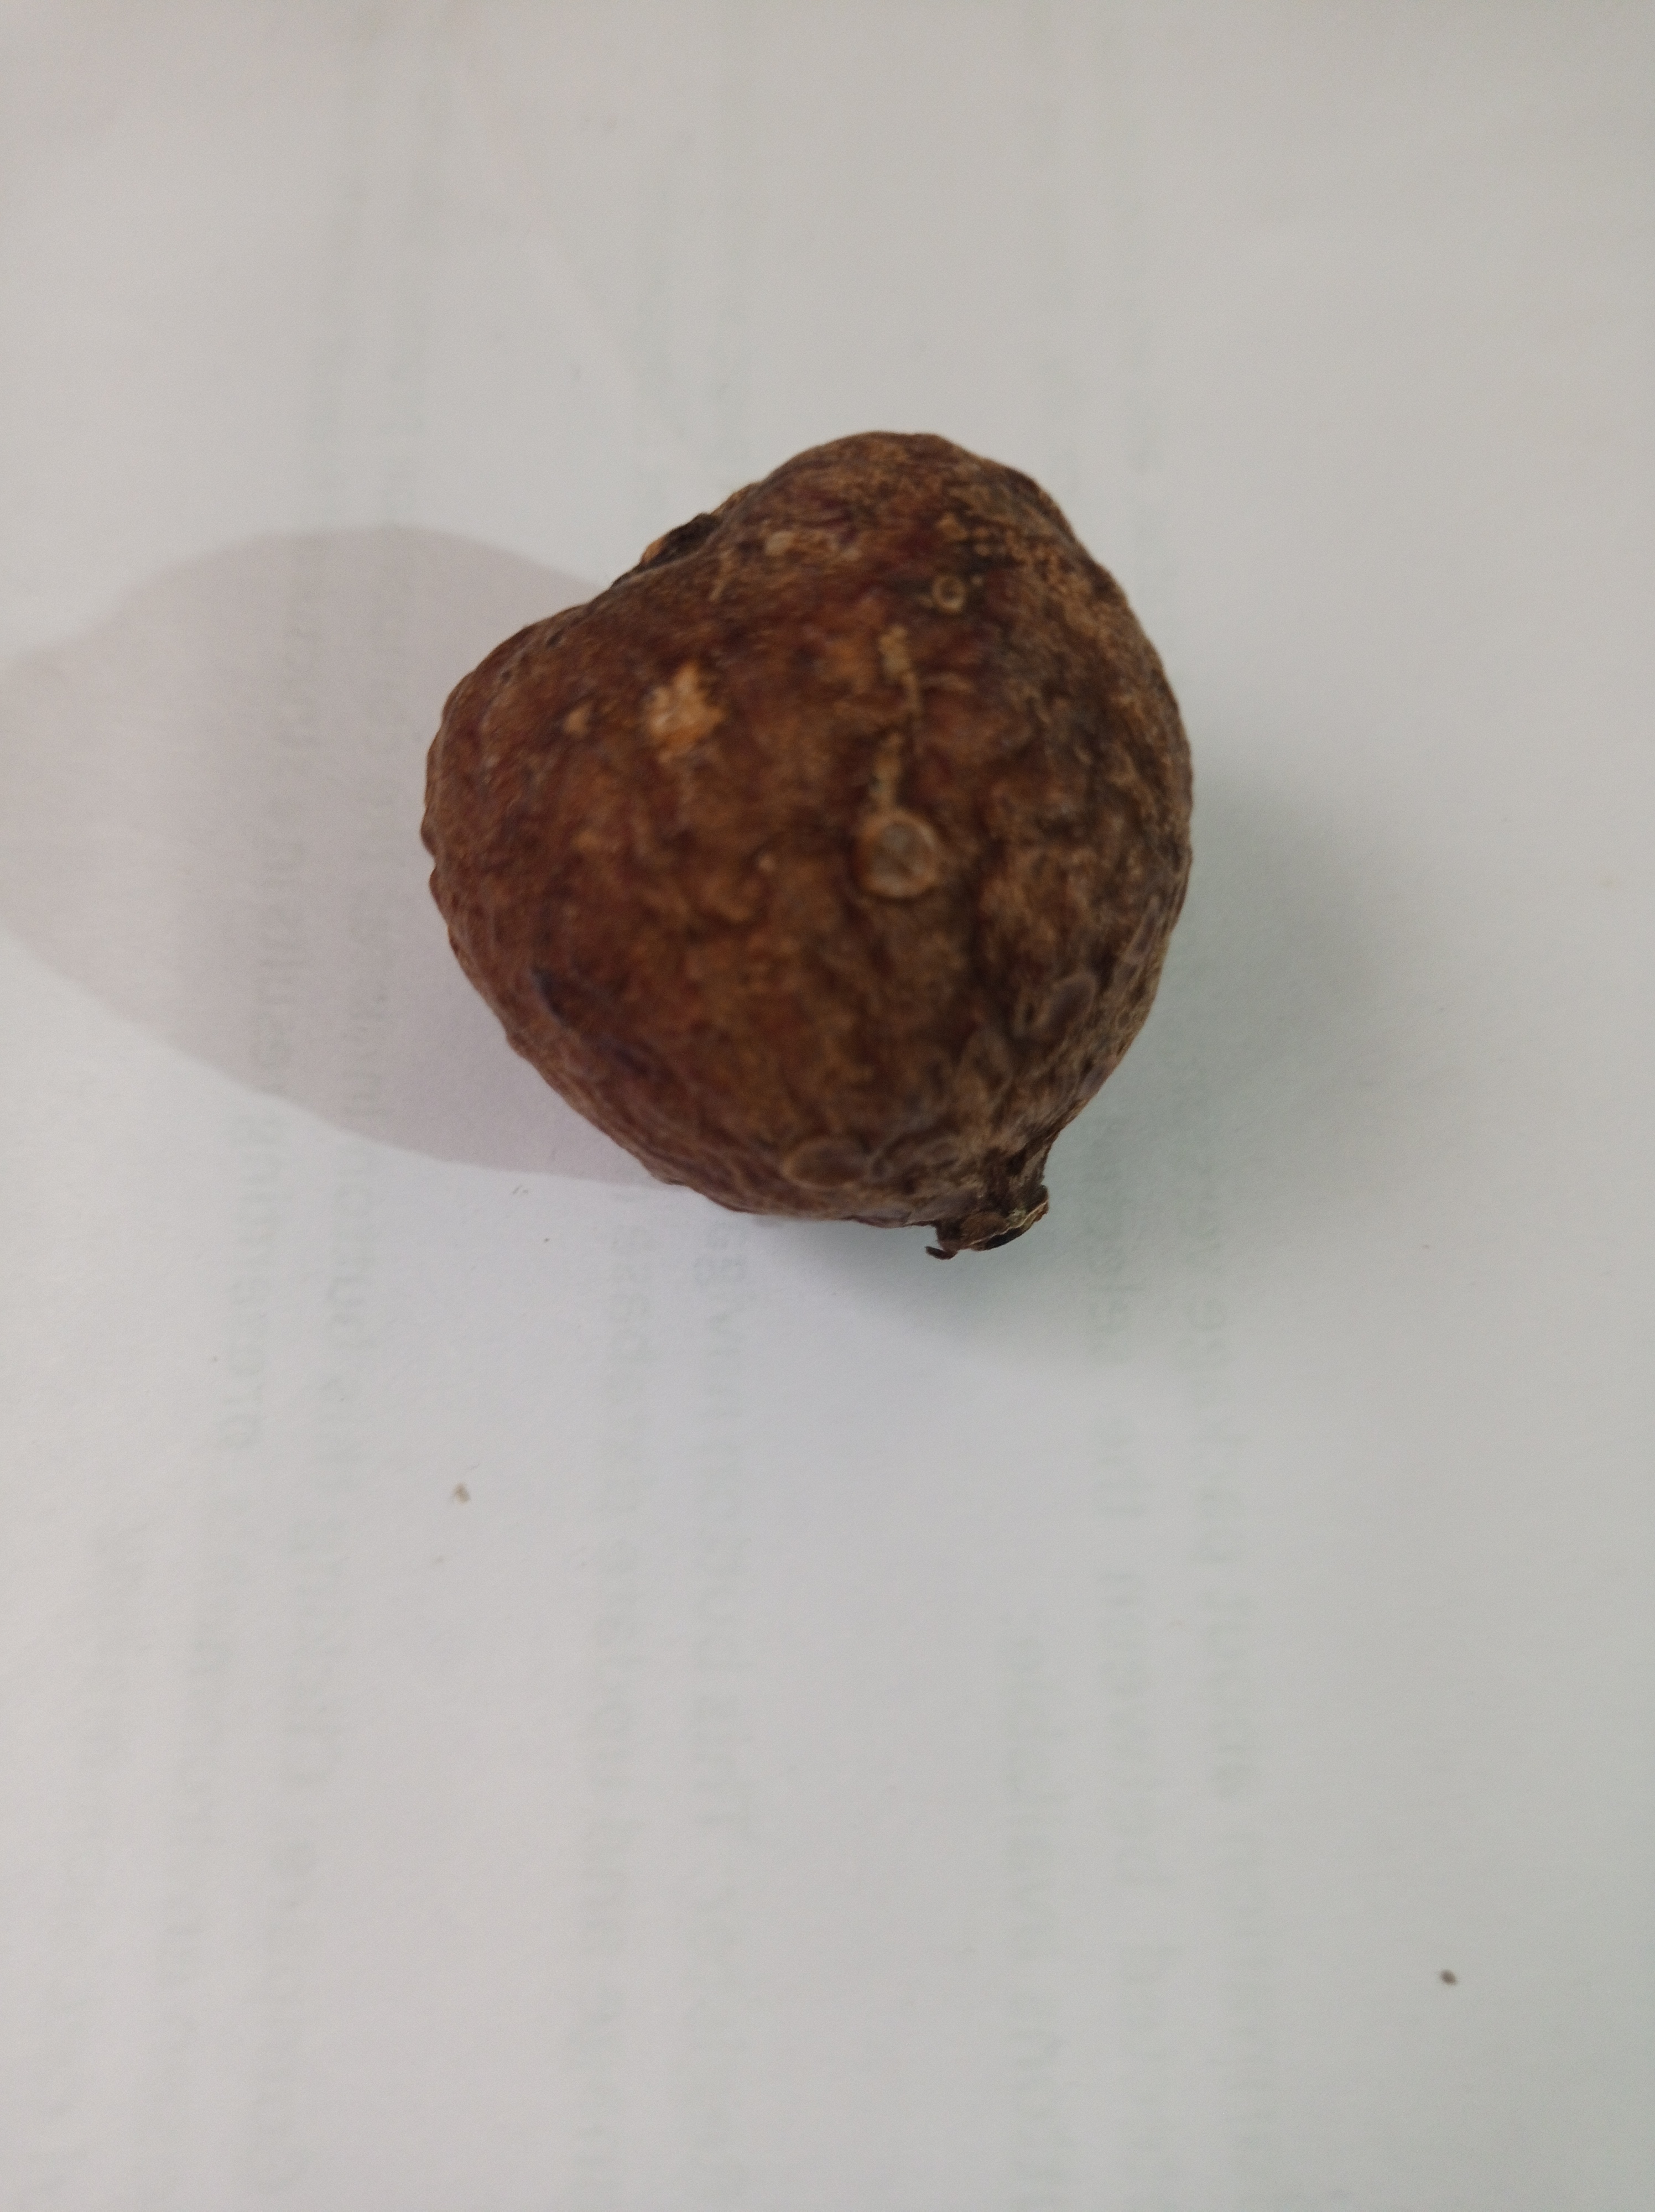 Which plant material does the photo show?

madanphal
